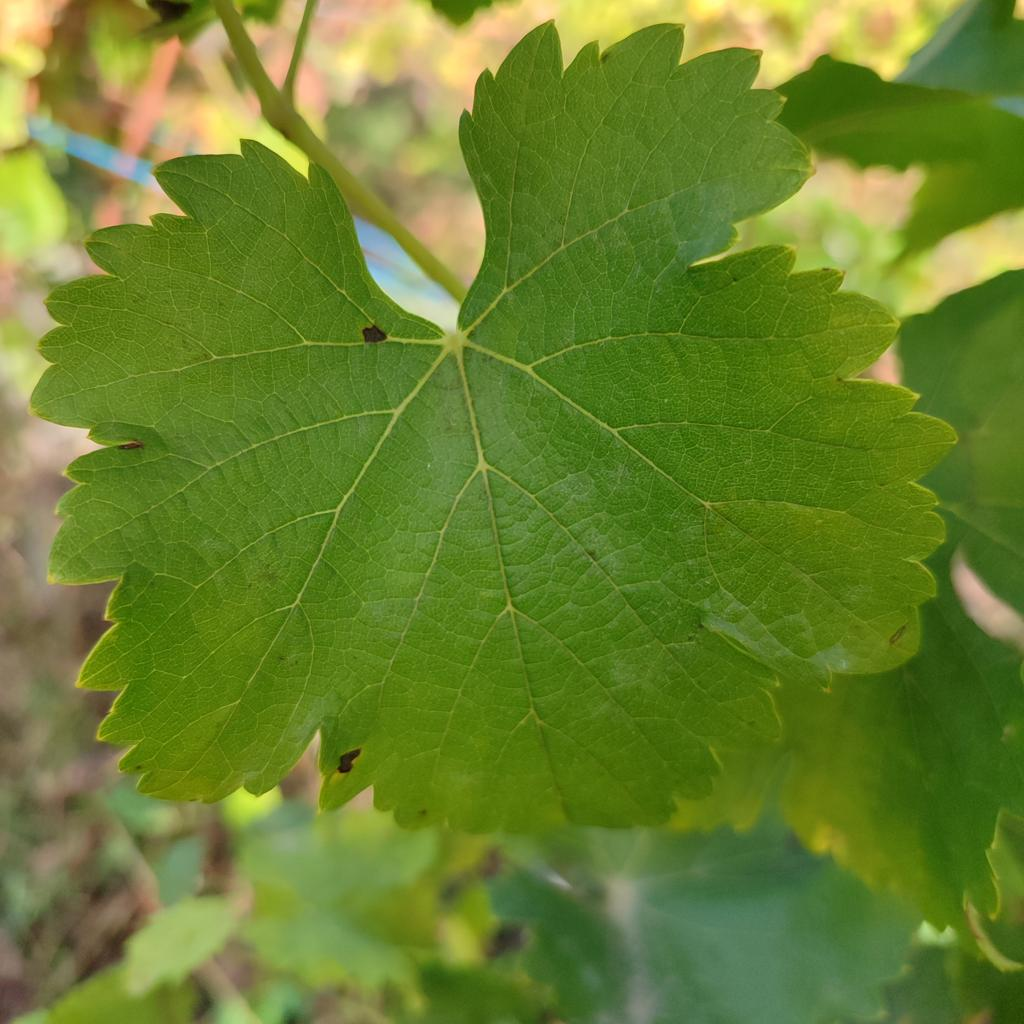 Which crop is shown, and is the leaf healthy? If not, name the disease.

grapevine, powdery mildew
